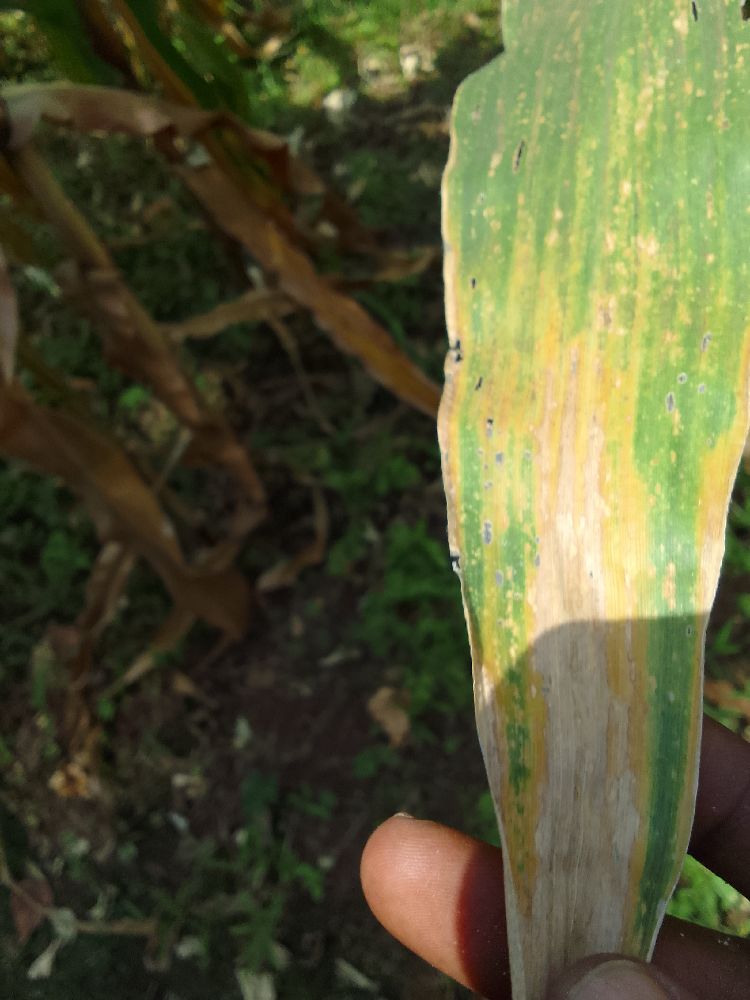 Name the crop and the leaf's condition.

maize, maize lethal necrosis
